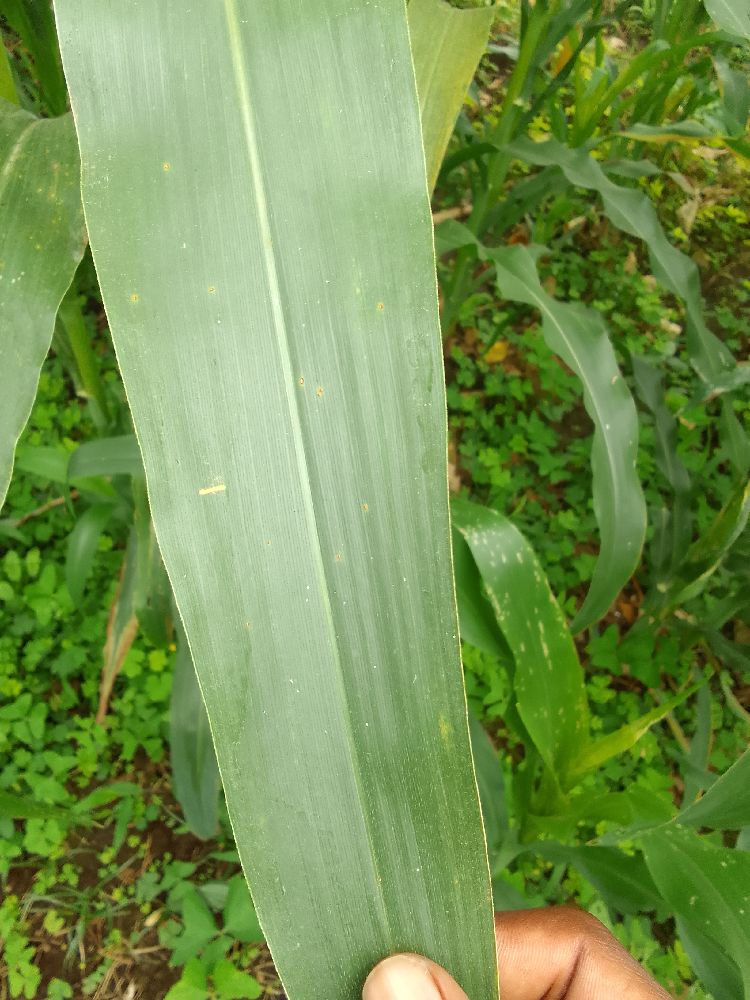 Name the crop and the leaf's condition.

maize, healthy
